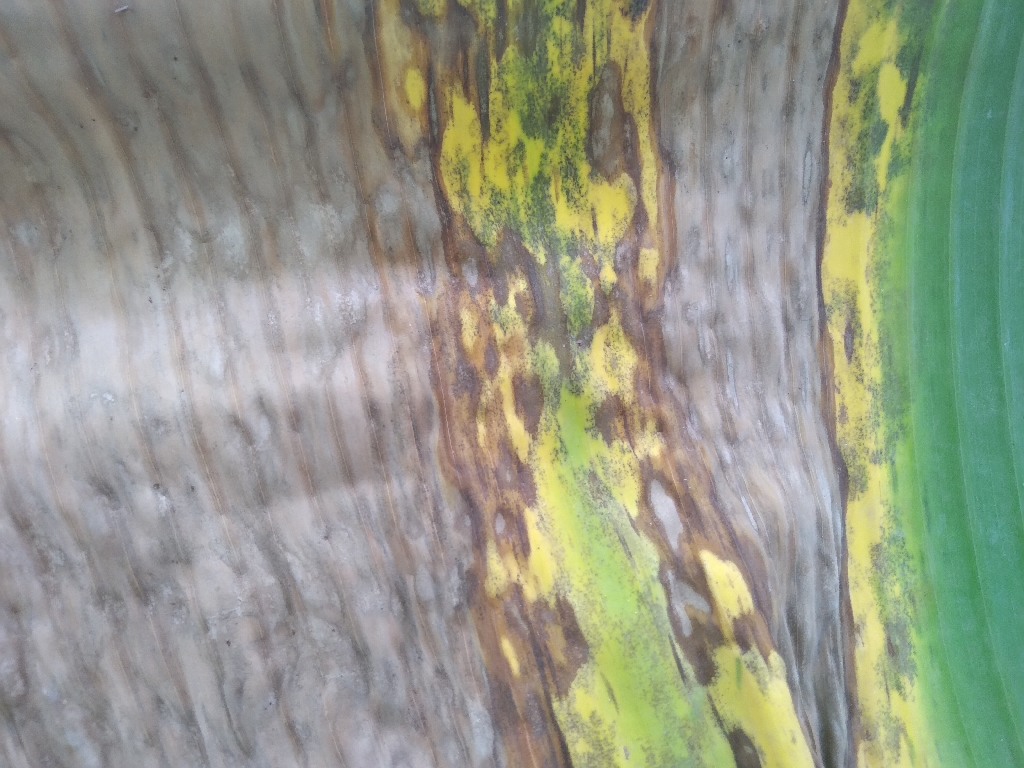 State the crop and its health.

banana, black sigatoka
